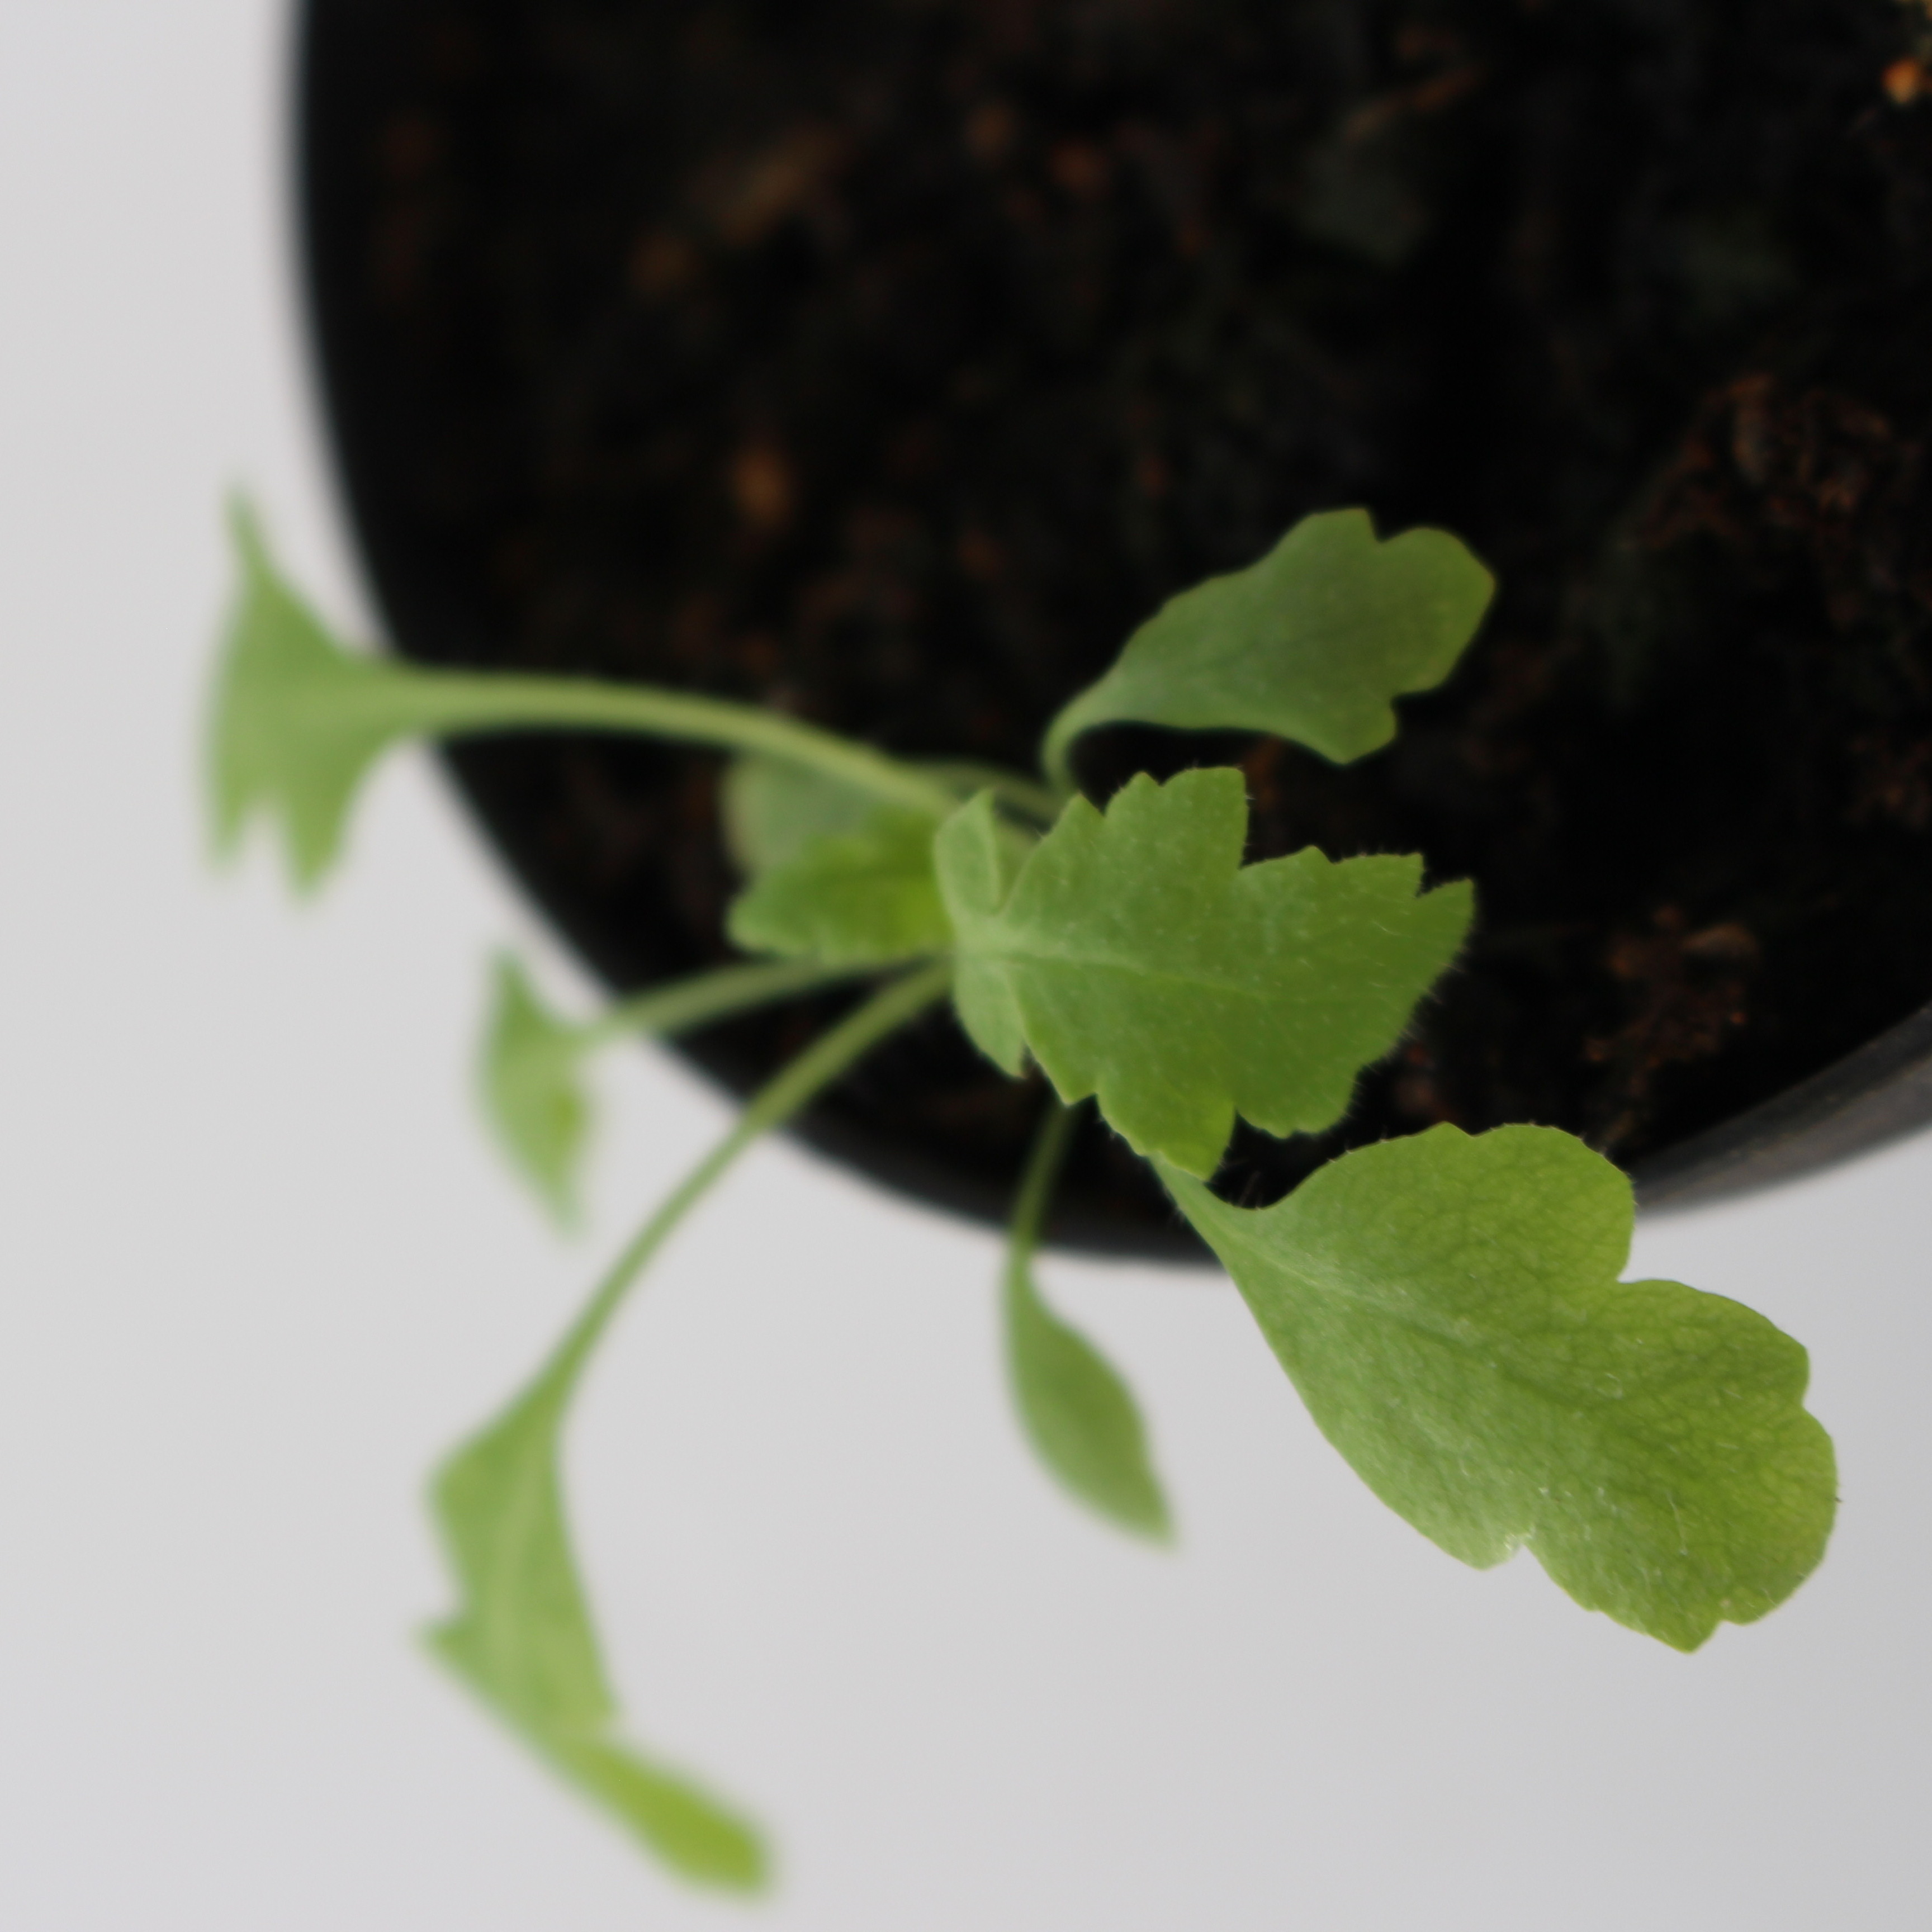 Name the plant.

Papaver rhoeas
